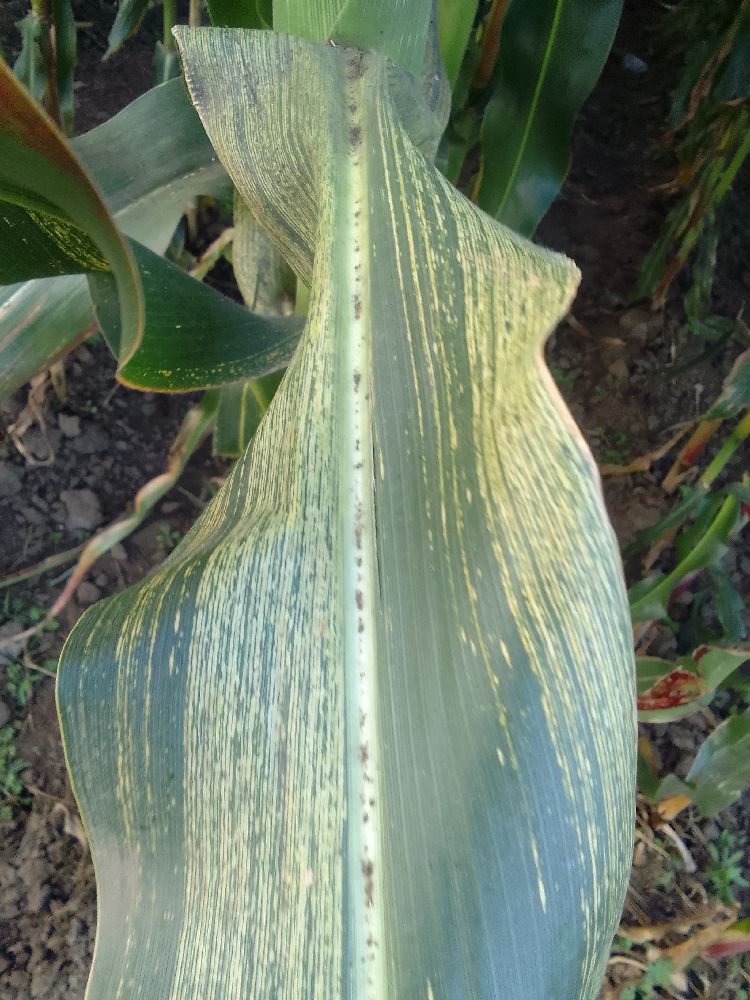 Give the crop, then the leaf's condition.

maize, maize streak virus
